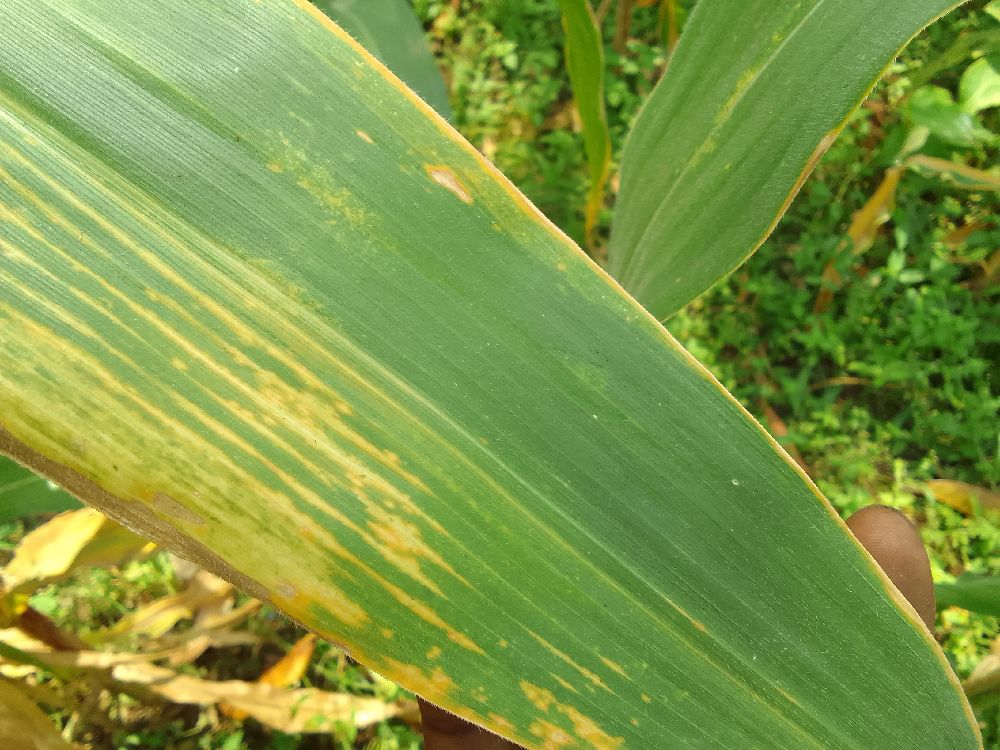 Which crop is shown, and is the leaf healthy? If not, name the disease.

maize, maize lethal necrosis
